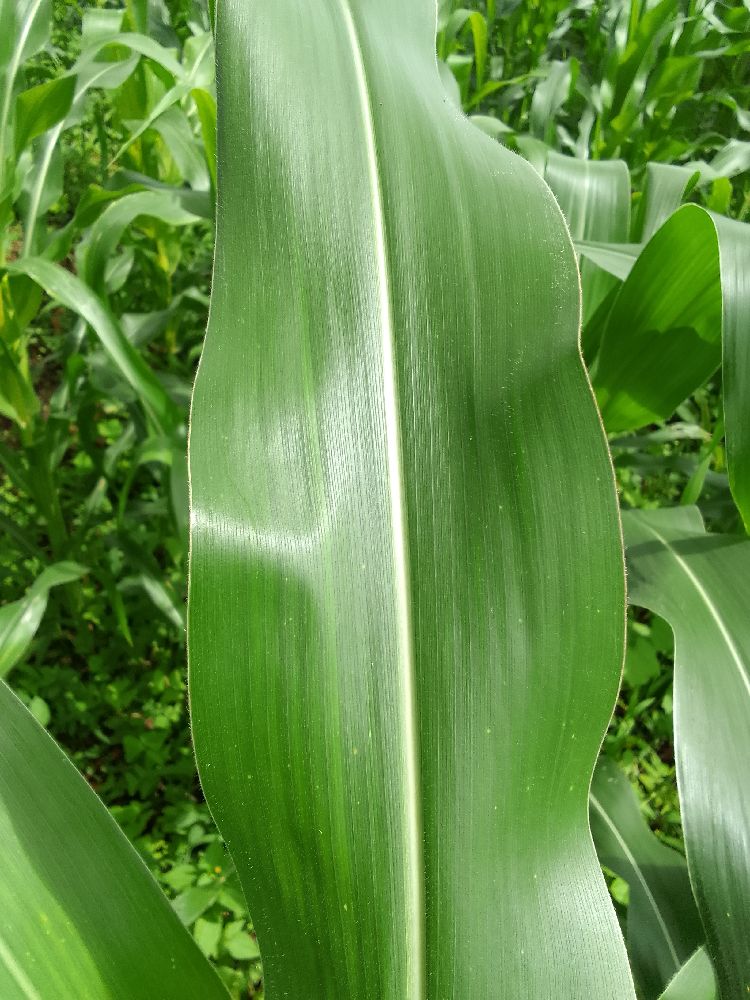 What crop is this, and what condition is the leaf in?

maize, healthy
